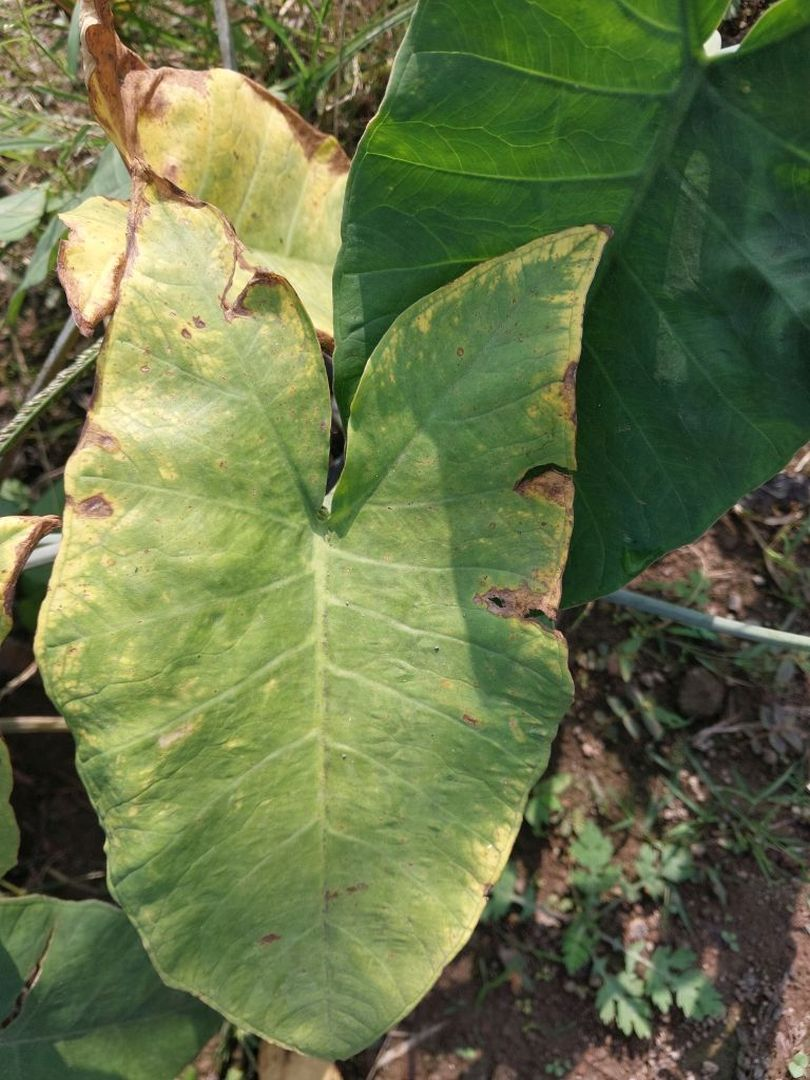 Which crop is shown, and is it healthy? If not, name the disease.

taro, leaf blight
